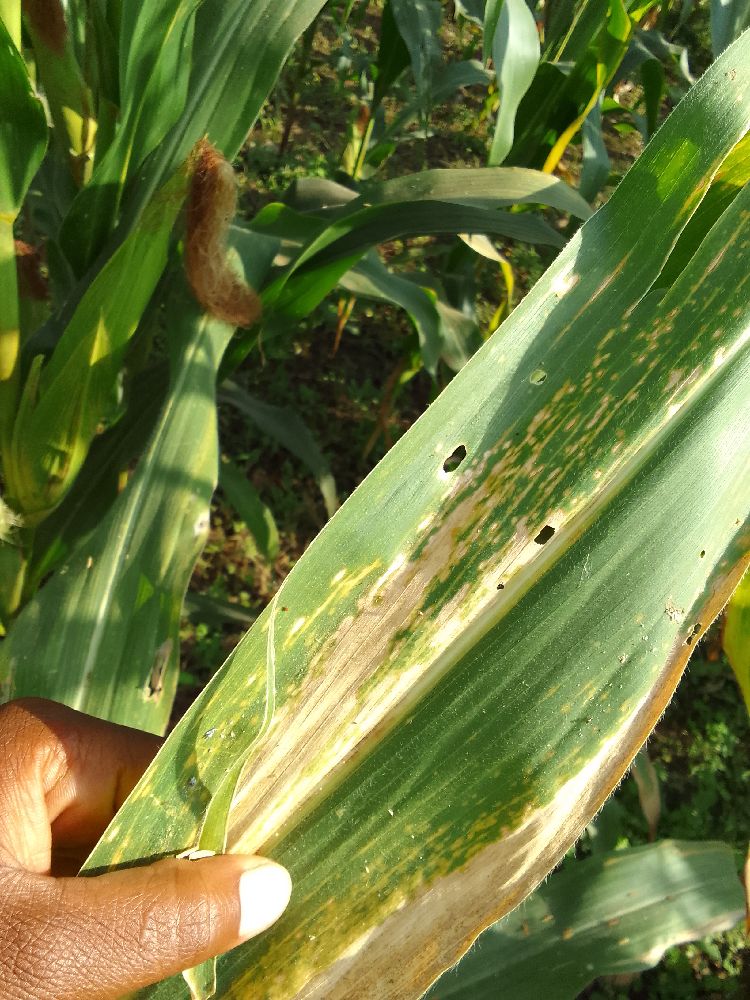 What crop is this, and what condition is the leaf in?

maize, maize lethal necrosis
